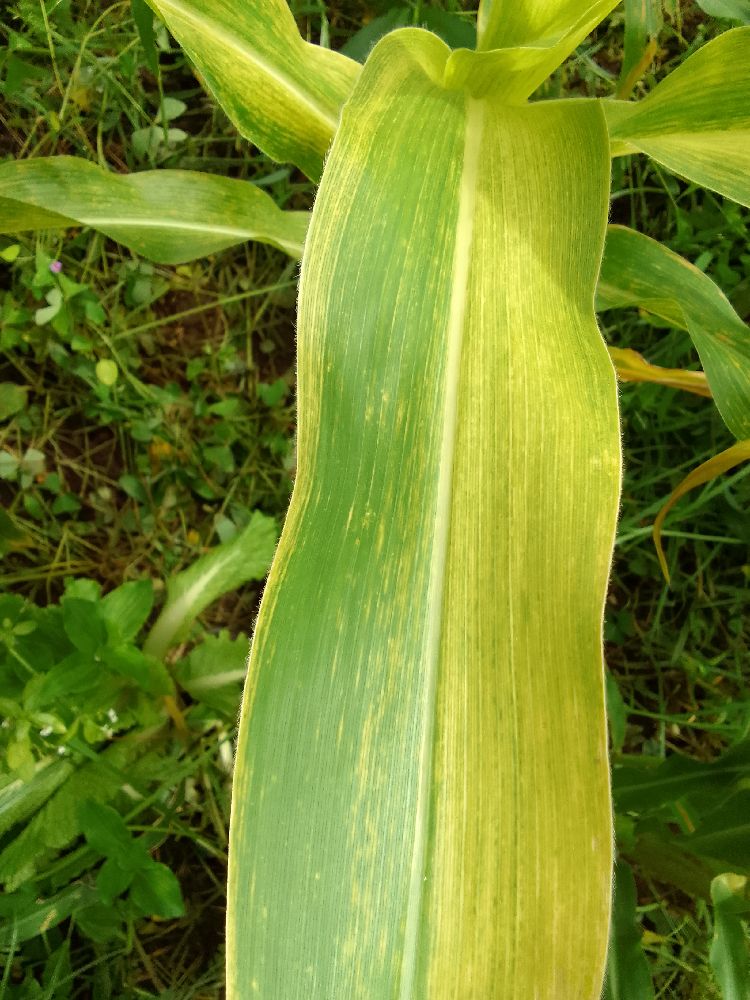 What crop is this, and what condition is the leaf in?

maize, maize lethal necrosis
